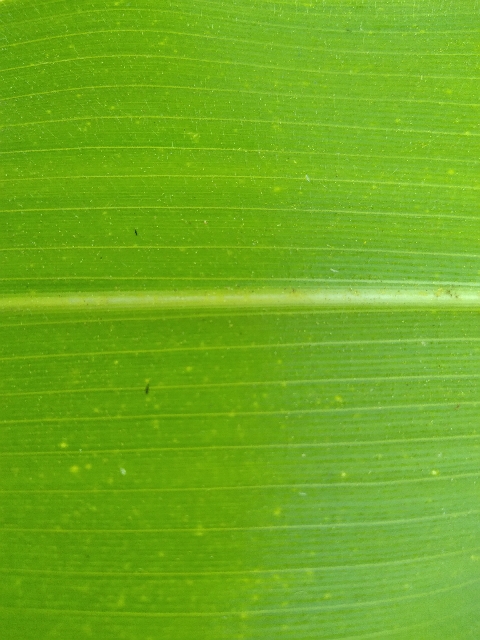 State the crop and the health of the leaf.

maize, healthy
